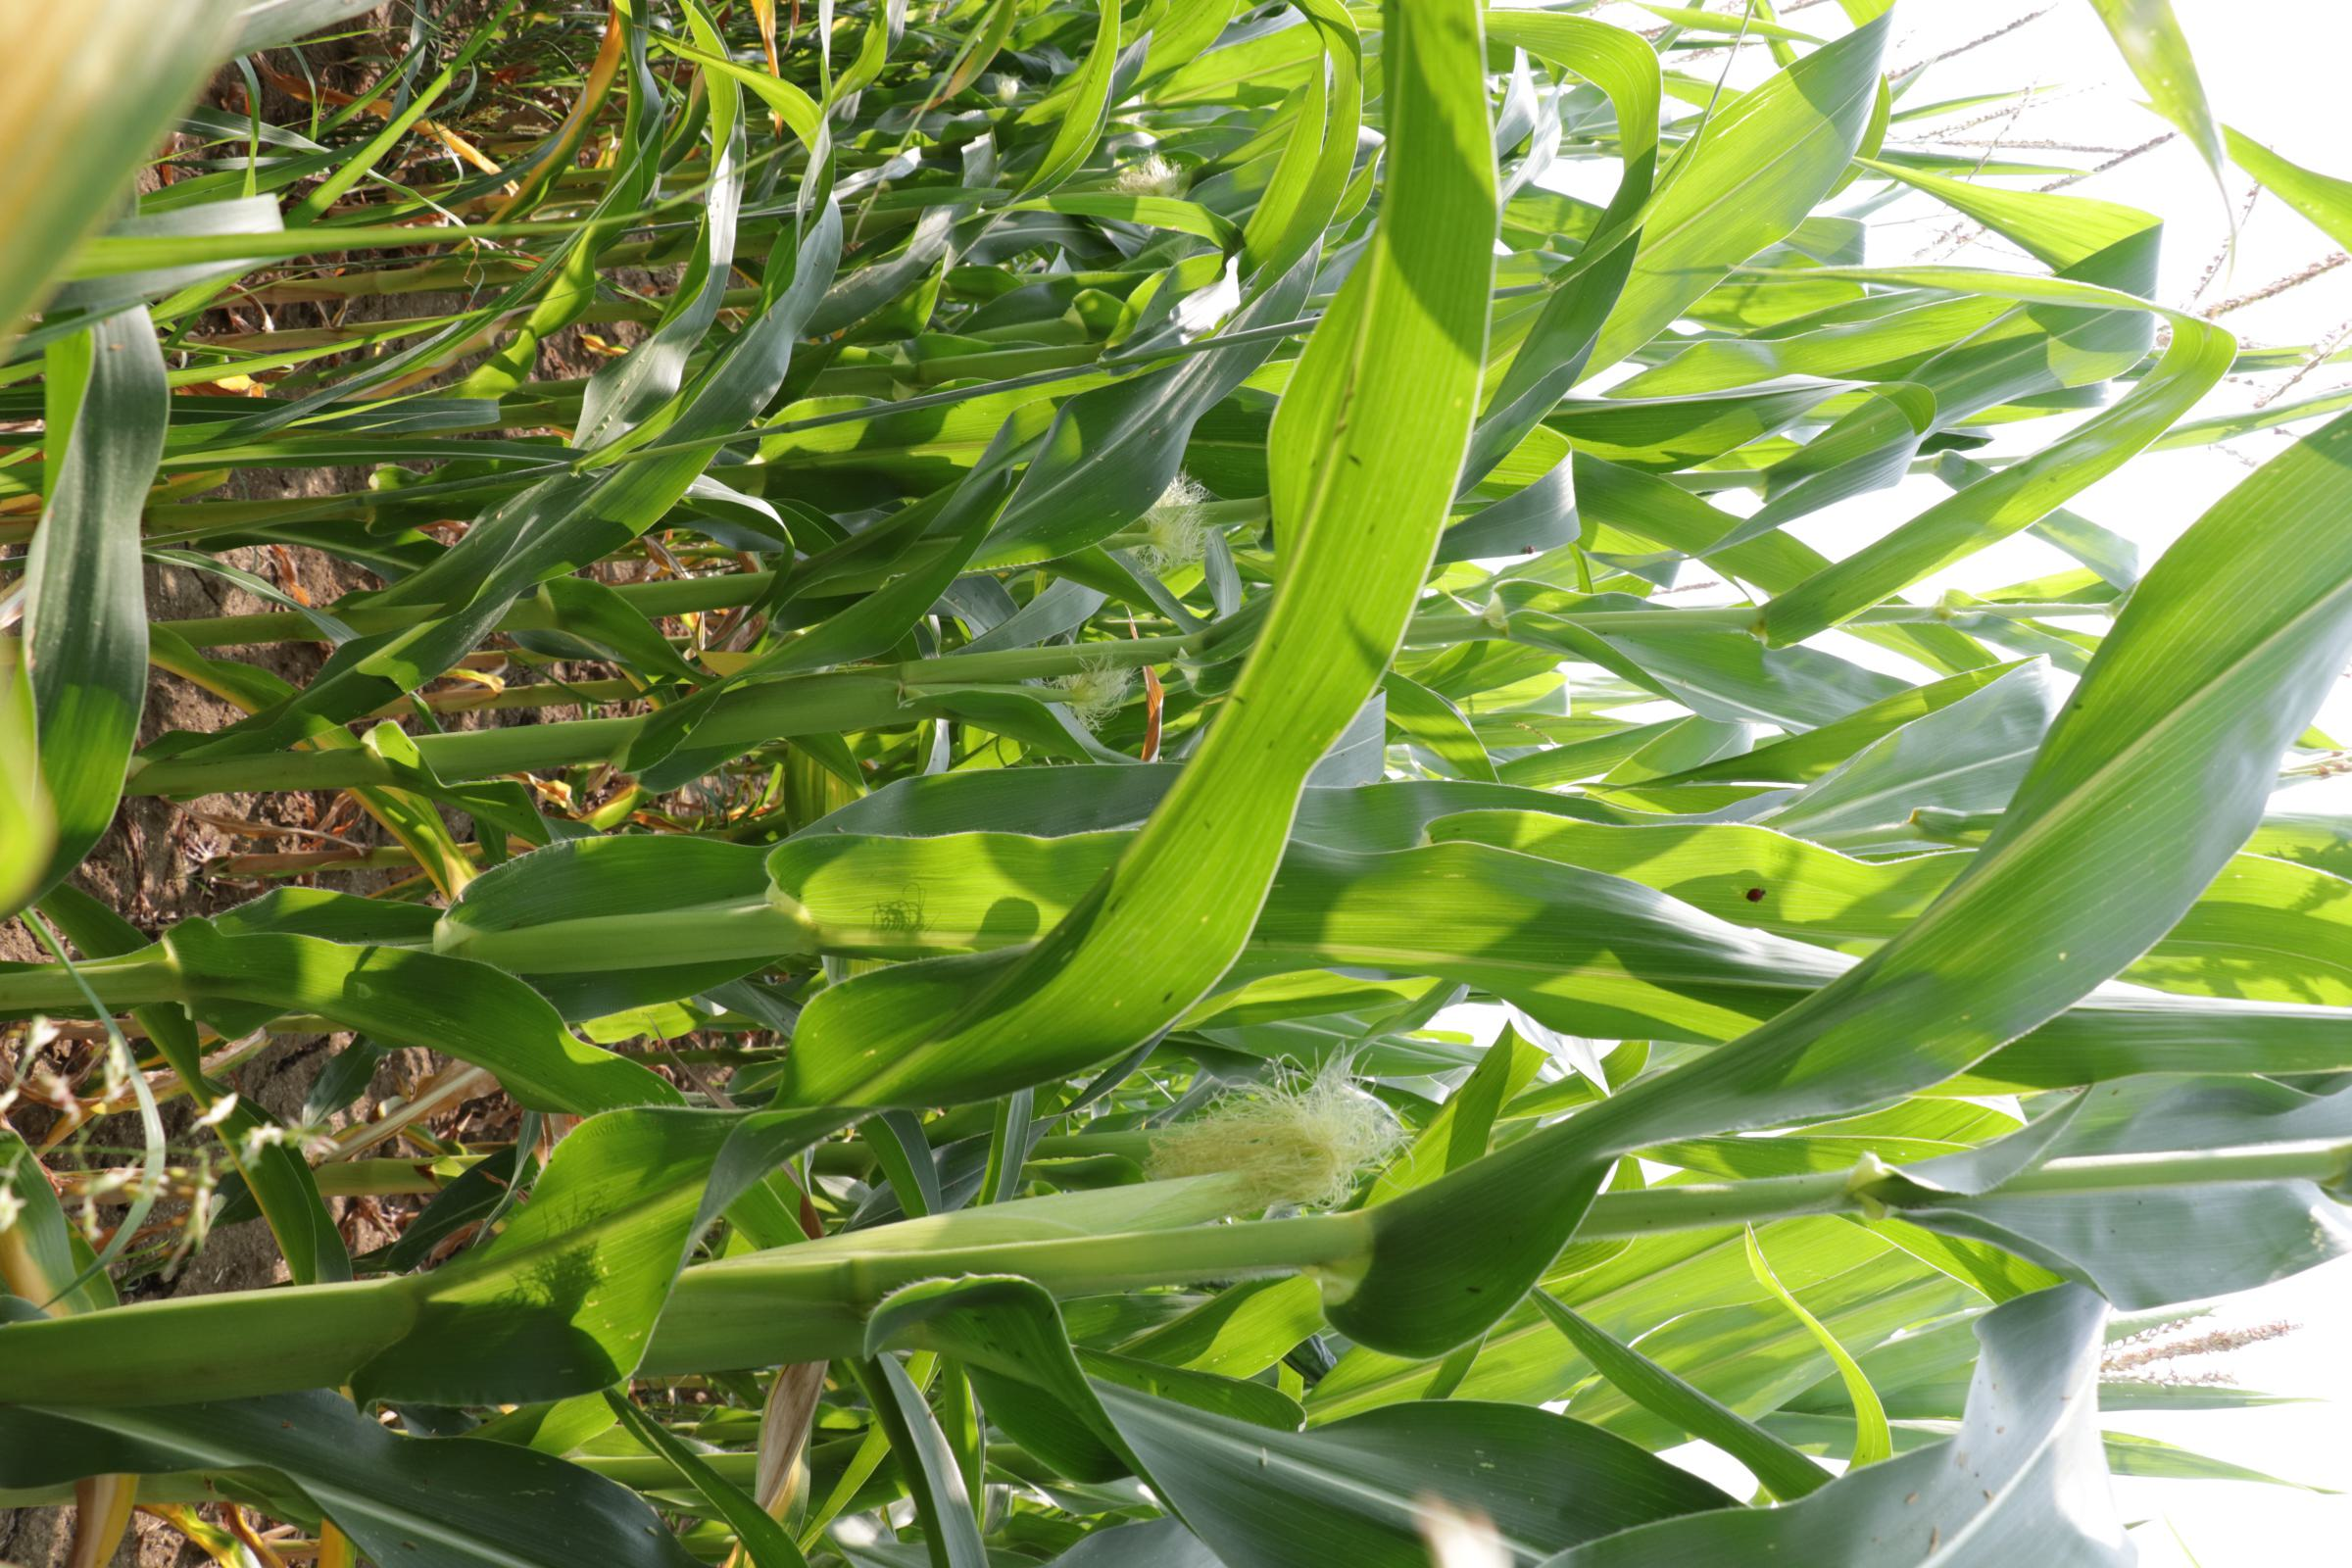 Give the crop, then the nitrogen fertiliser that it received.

maize, reduced nitrogen fertilisation
